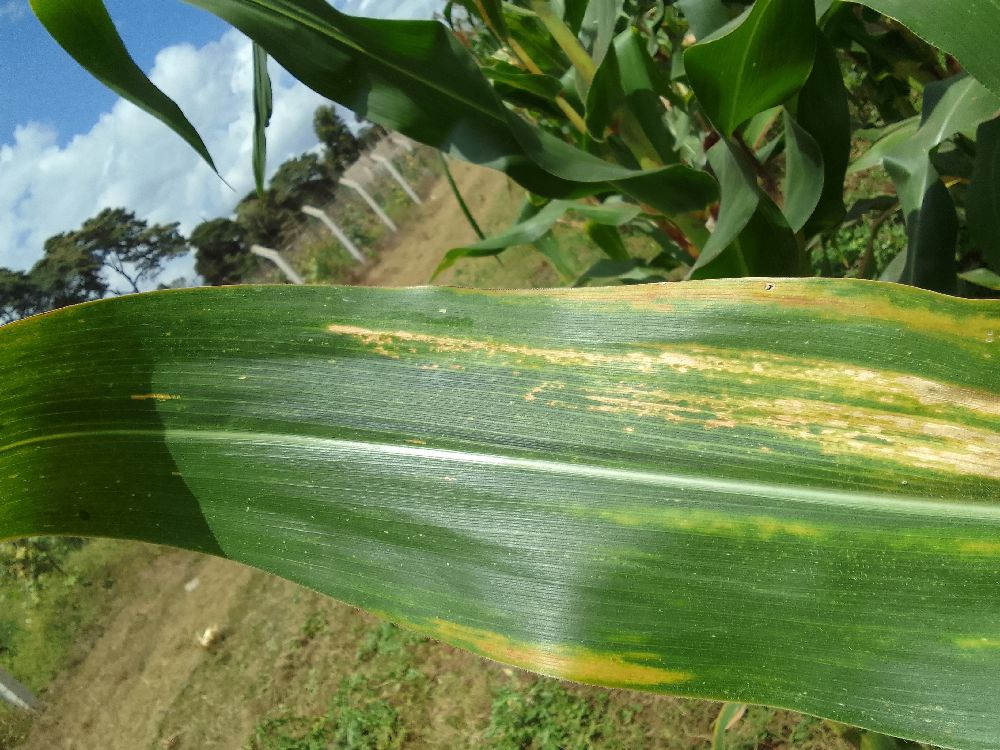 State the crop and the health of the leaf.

maize, maize lethal necrosis
